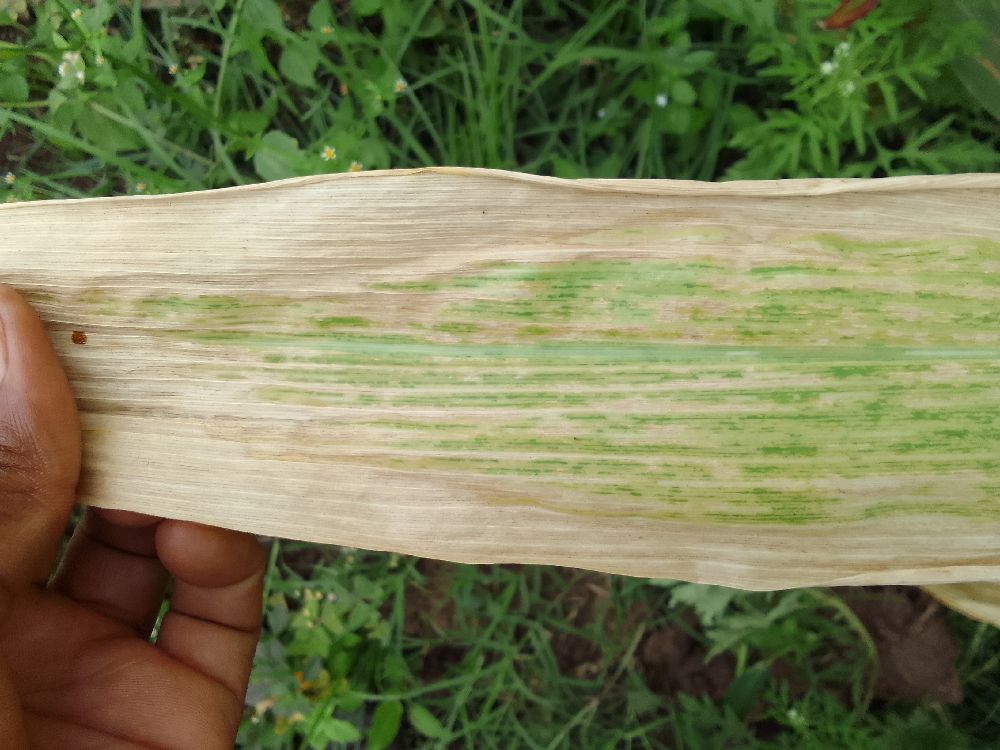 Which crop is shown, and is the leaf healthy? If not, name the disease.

maize, maize lethal necrosis
